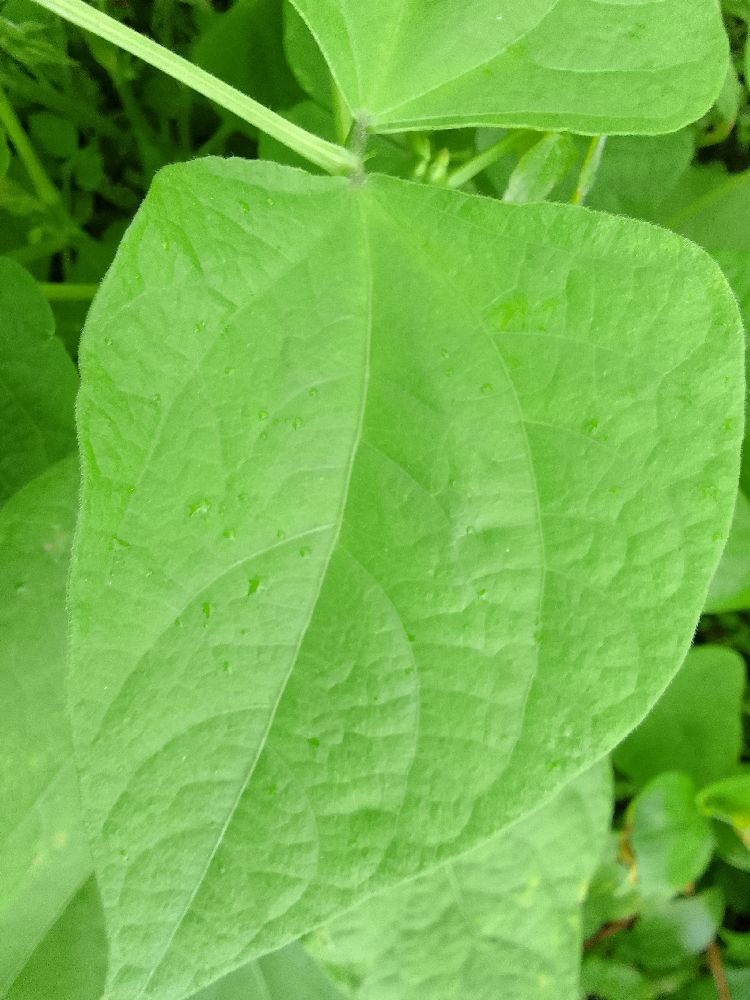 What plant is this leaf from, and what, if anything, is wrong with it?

common bean, healthy
